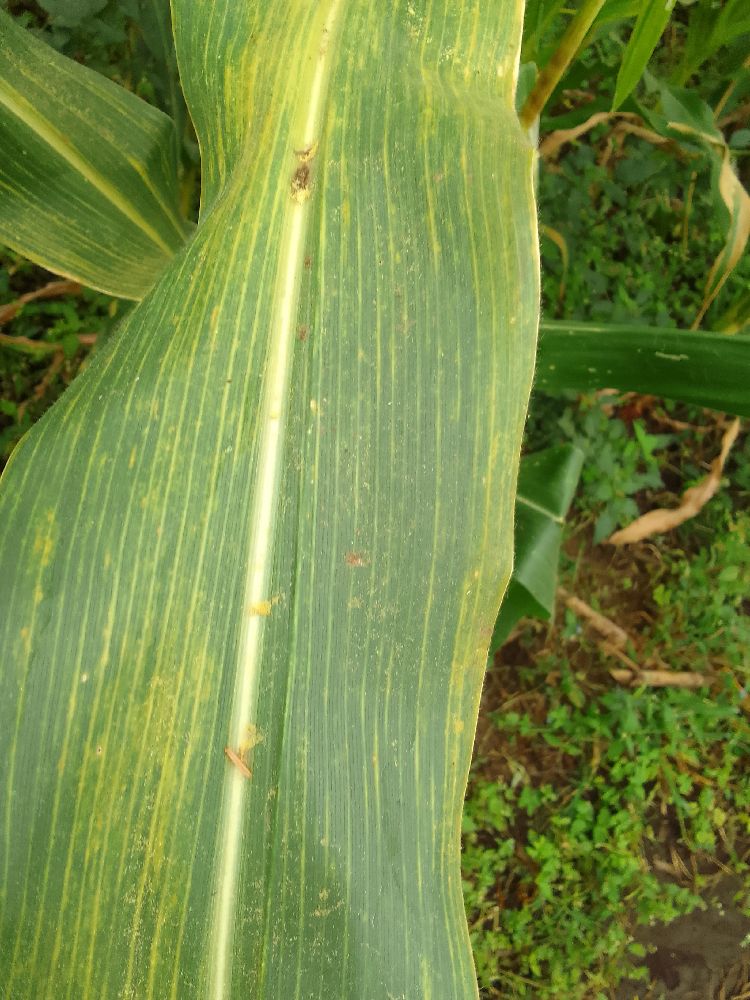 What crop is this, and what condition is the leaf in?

maize, maize lethal necrosis
